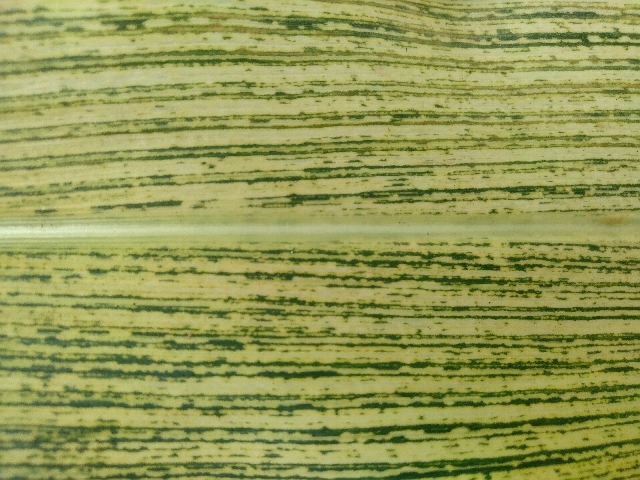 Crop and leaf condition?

maize, maize streak virus
